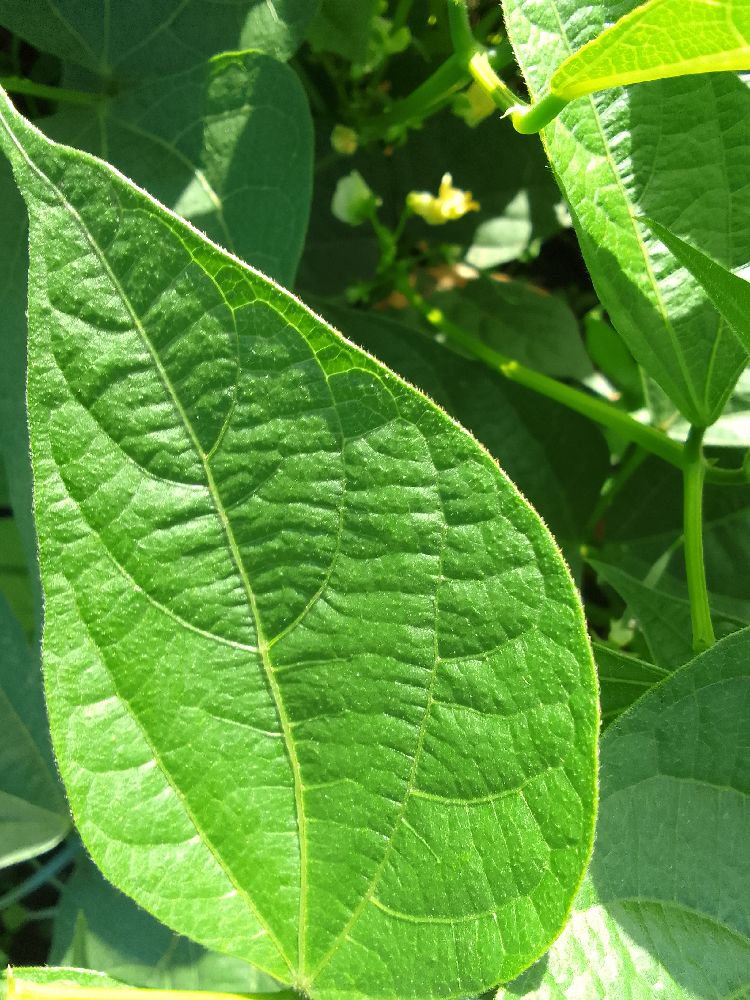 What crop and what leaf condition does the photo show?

common bean, healthy
